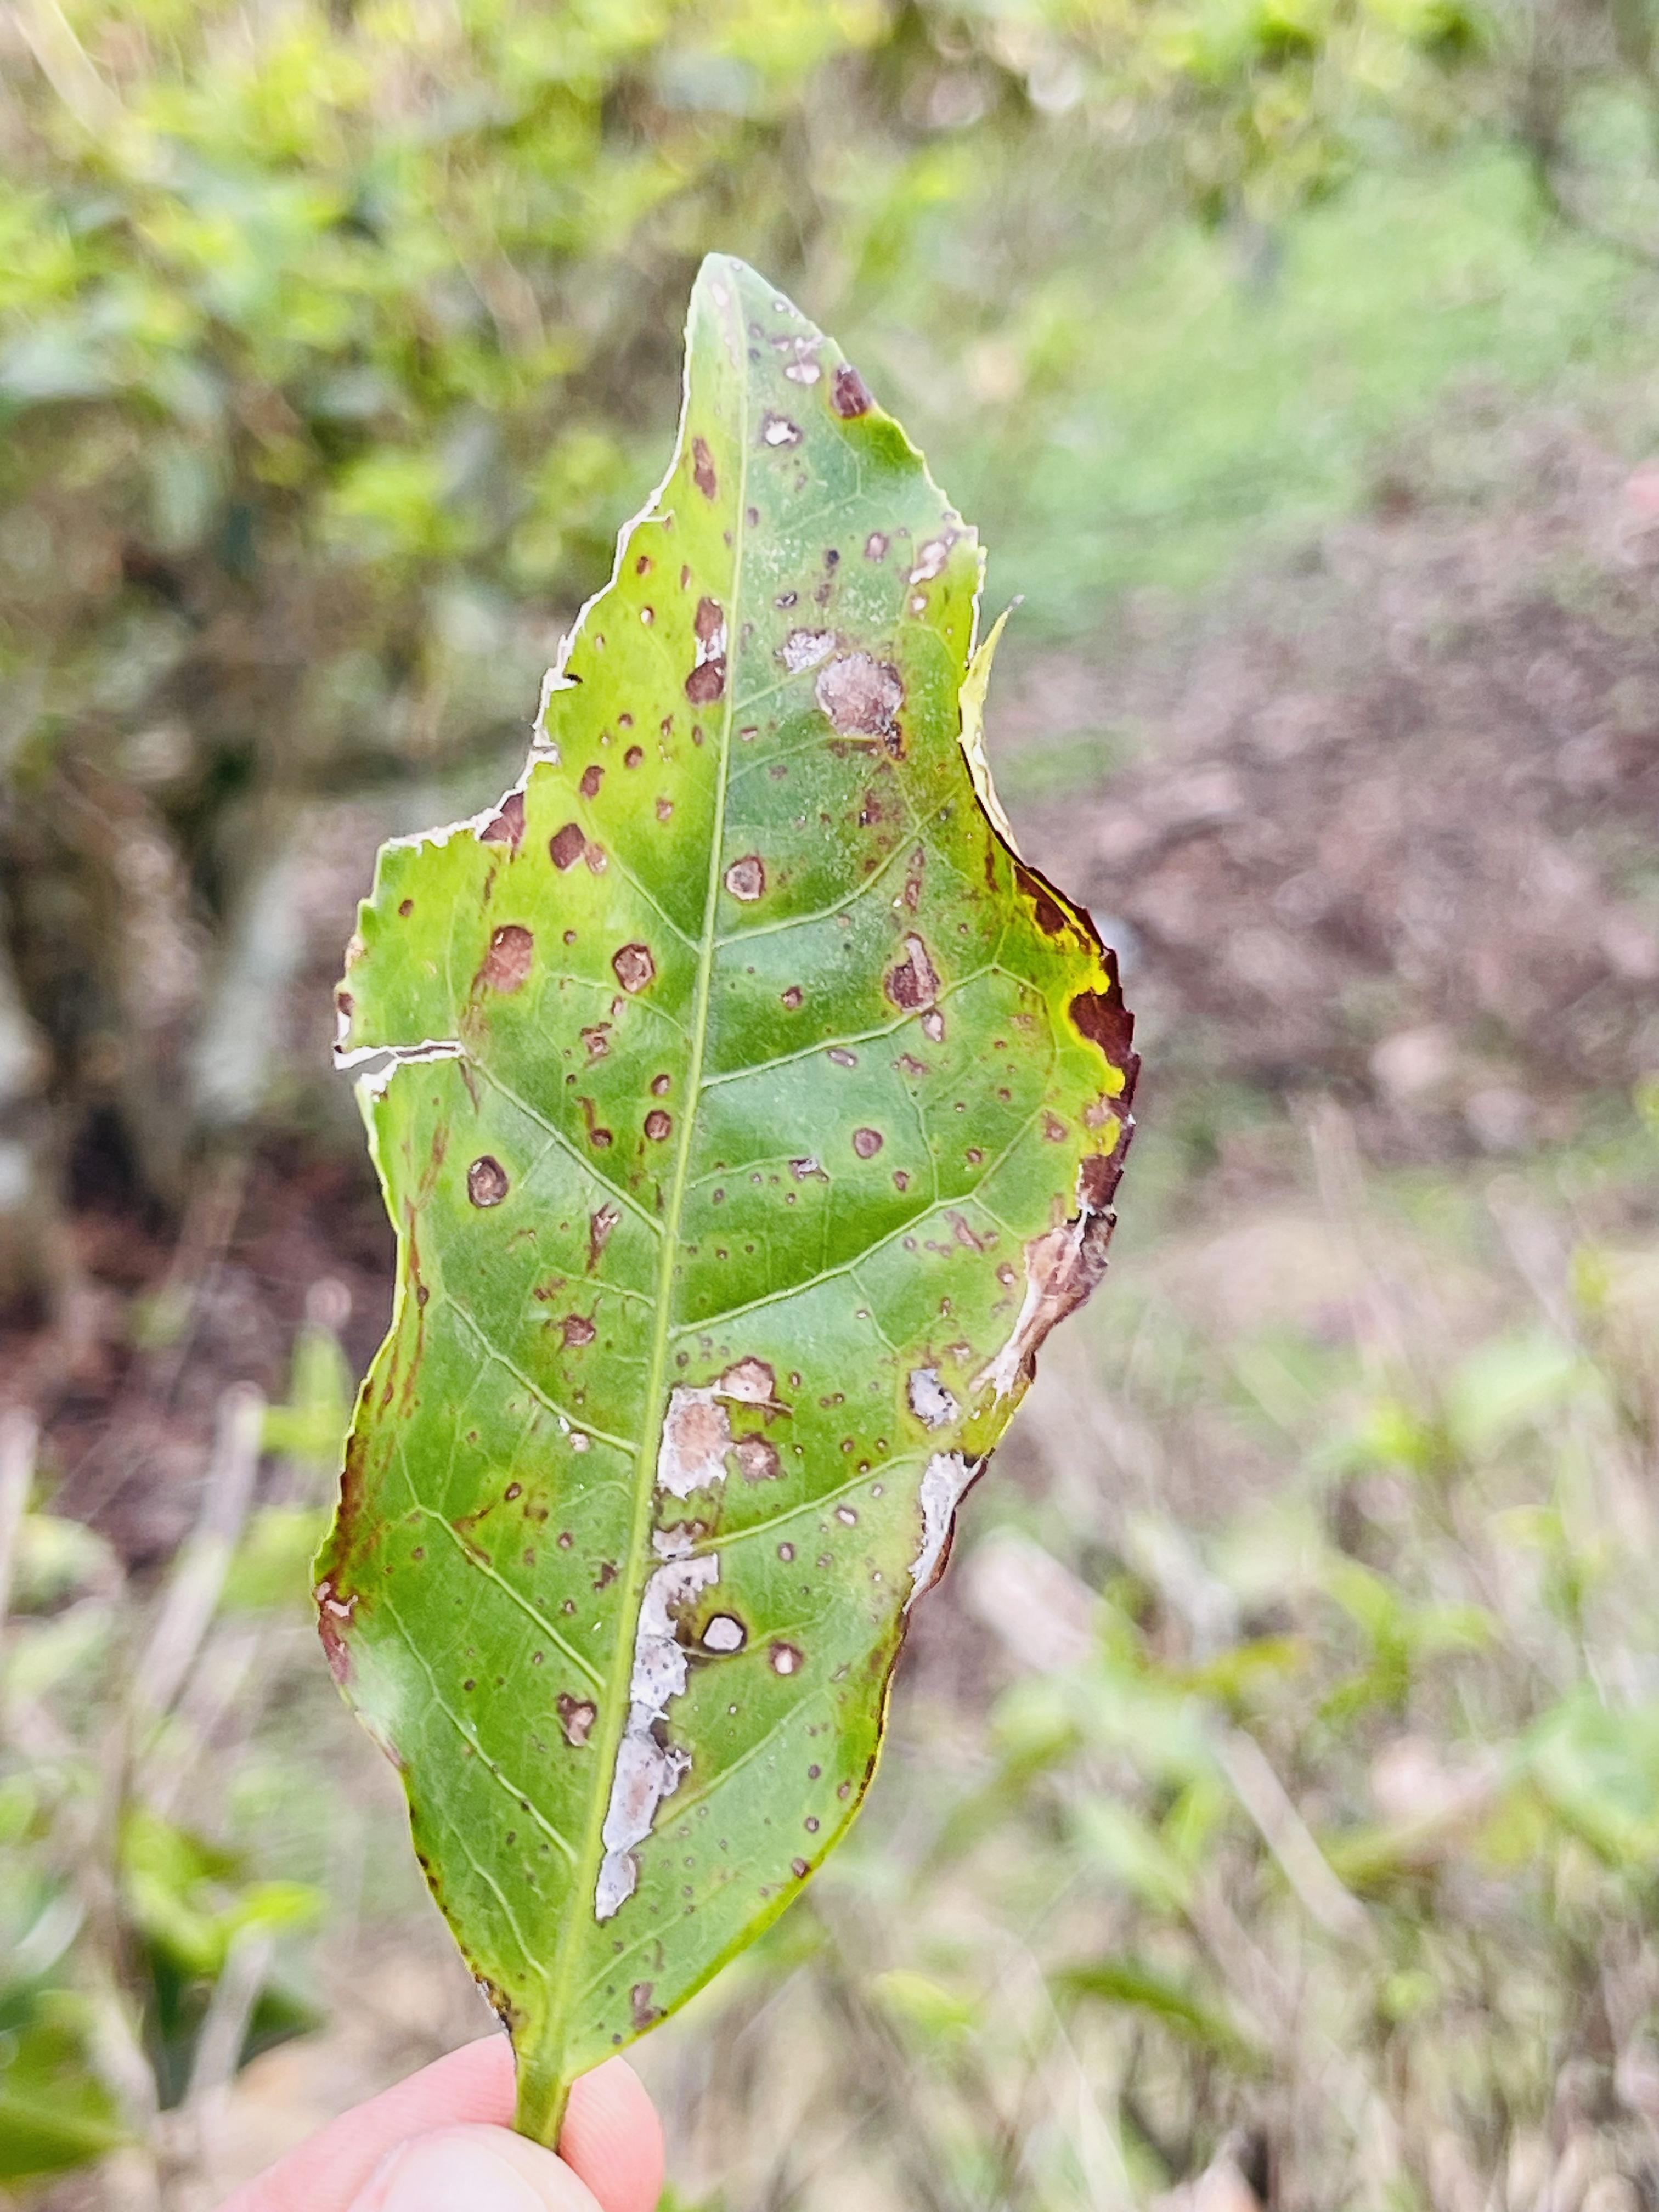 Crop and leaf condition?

tea, red rust
